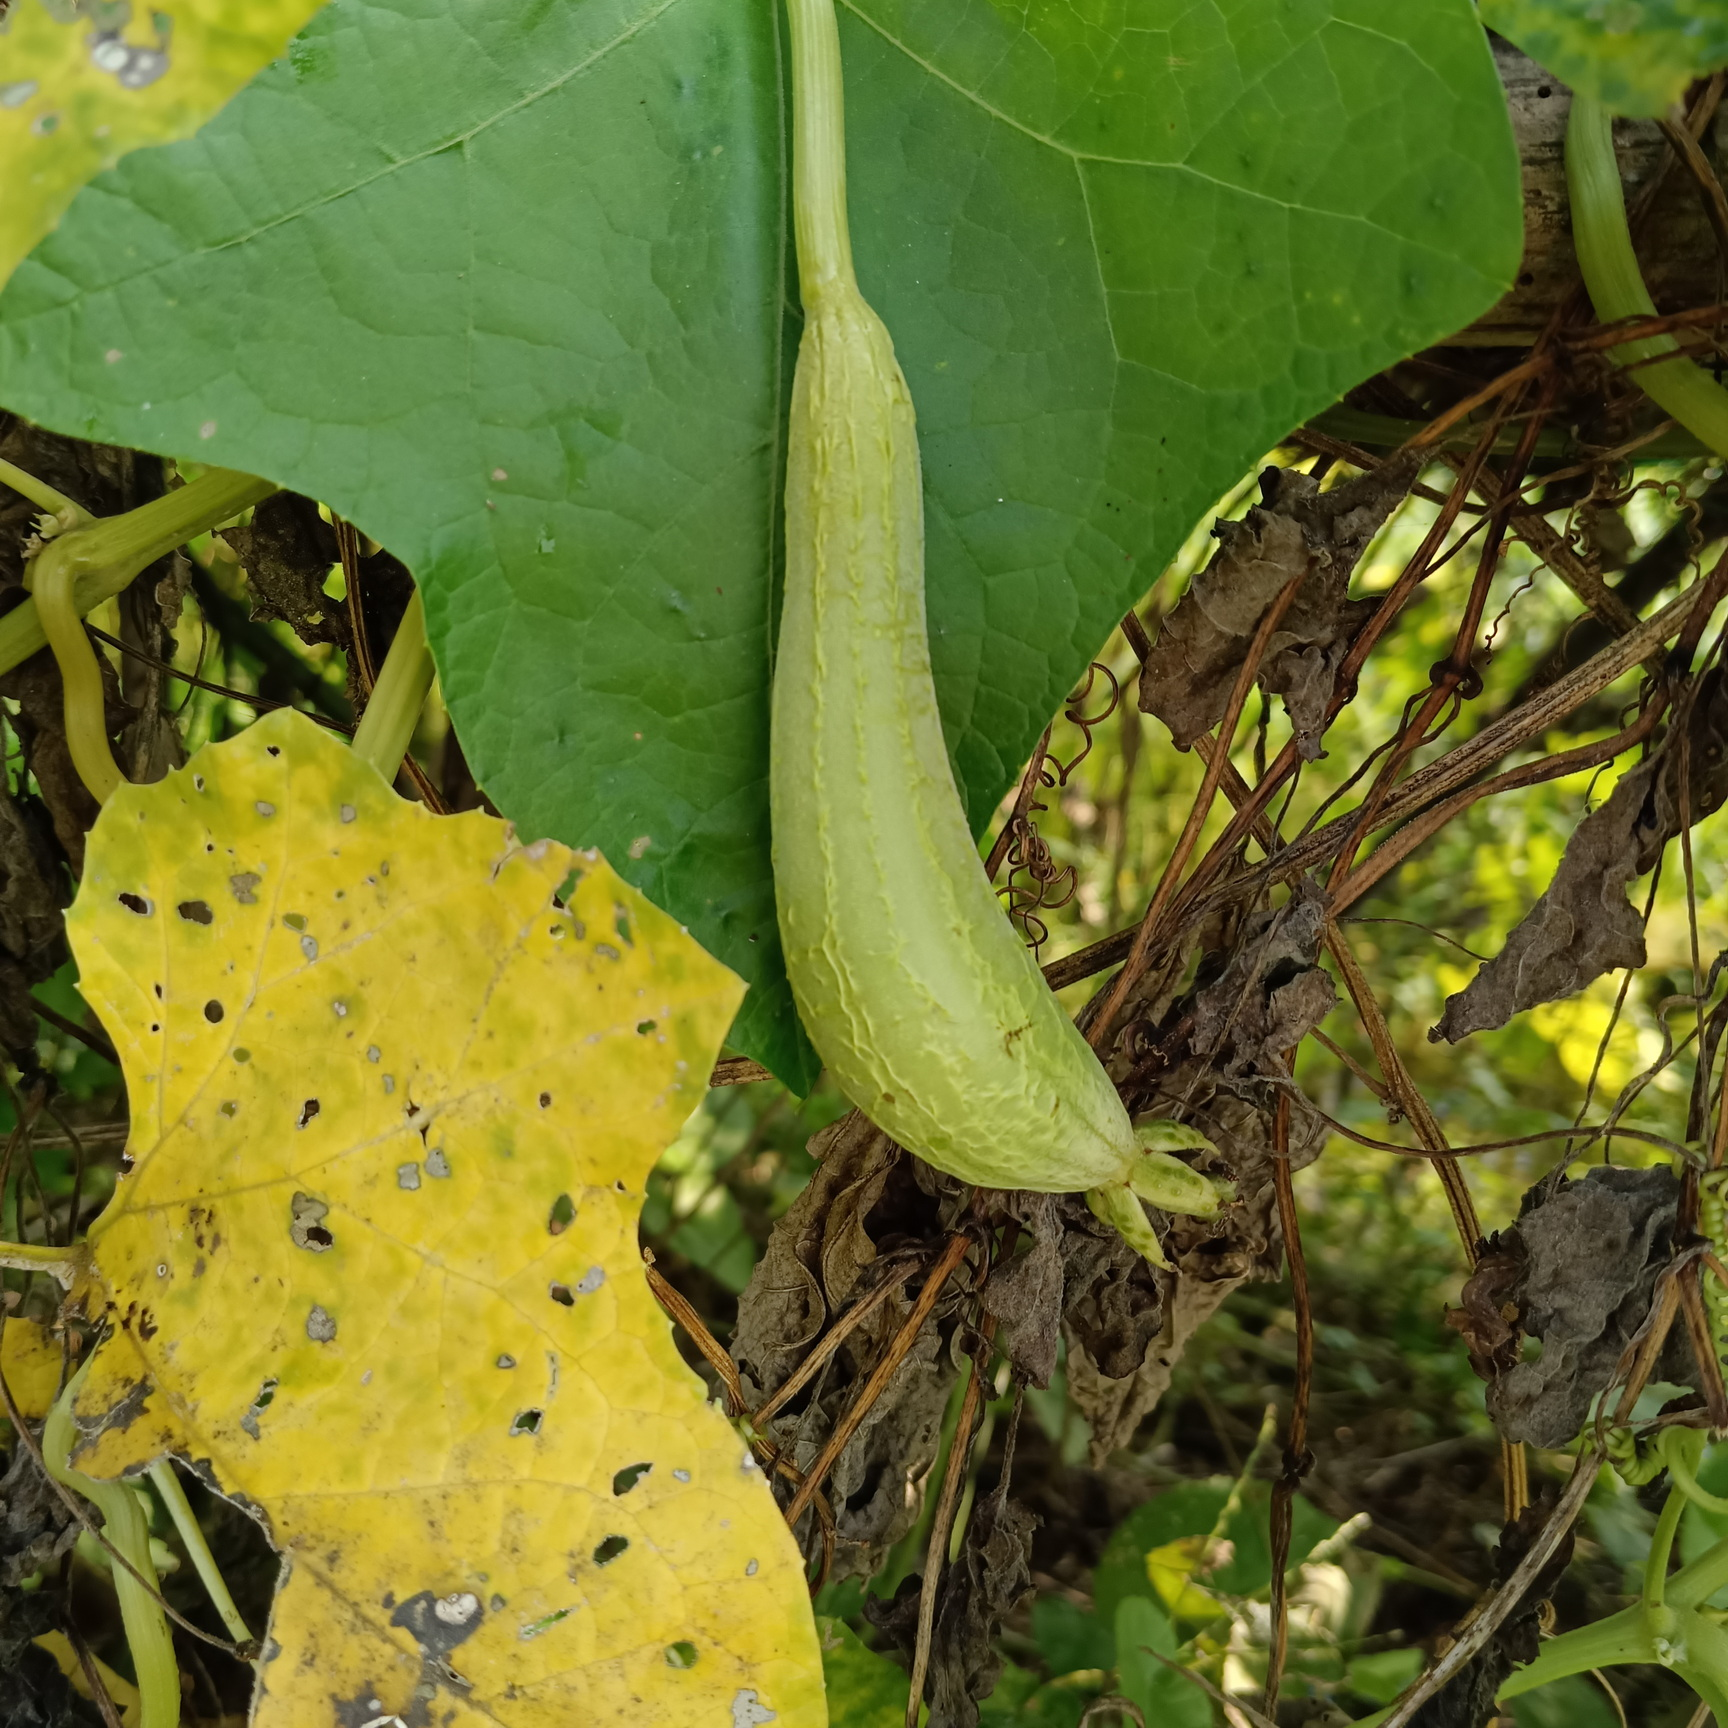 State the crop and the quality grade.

luffa, fresh
